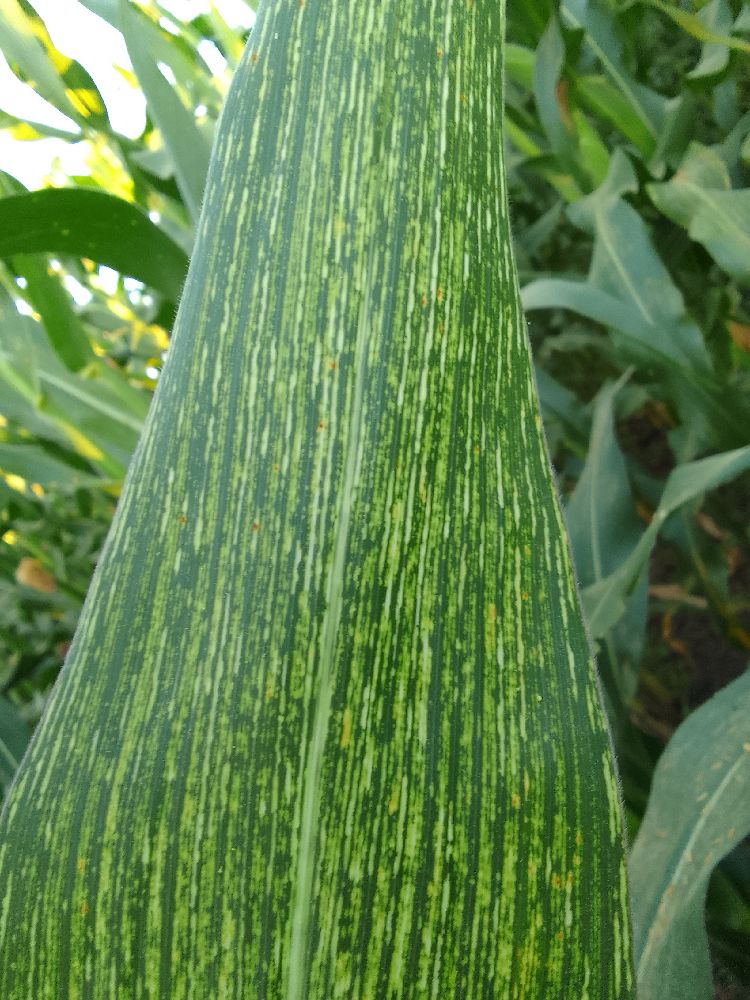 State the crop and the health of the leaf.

maize, maize streak virus
